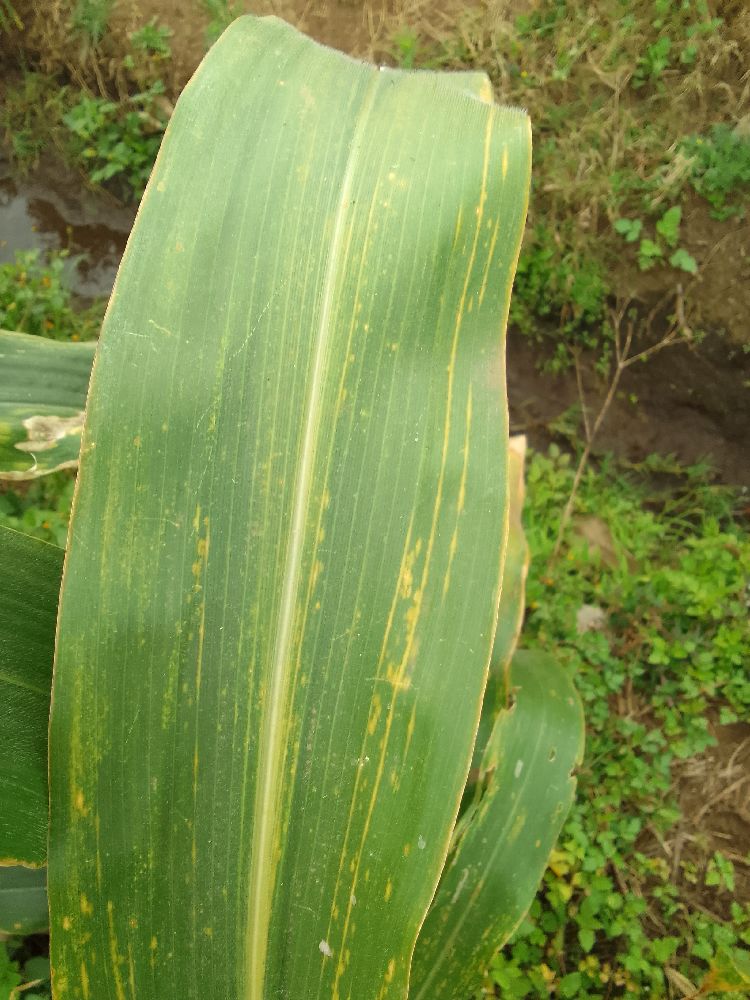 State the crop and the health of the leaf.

maize, maize lethal necrosis
